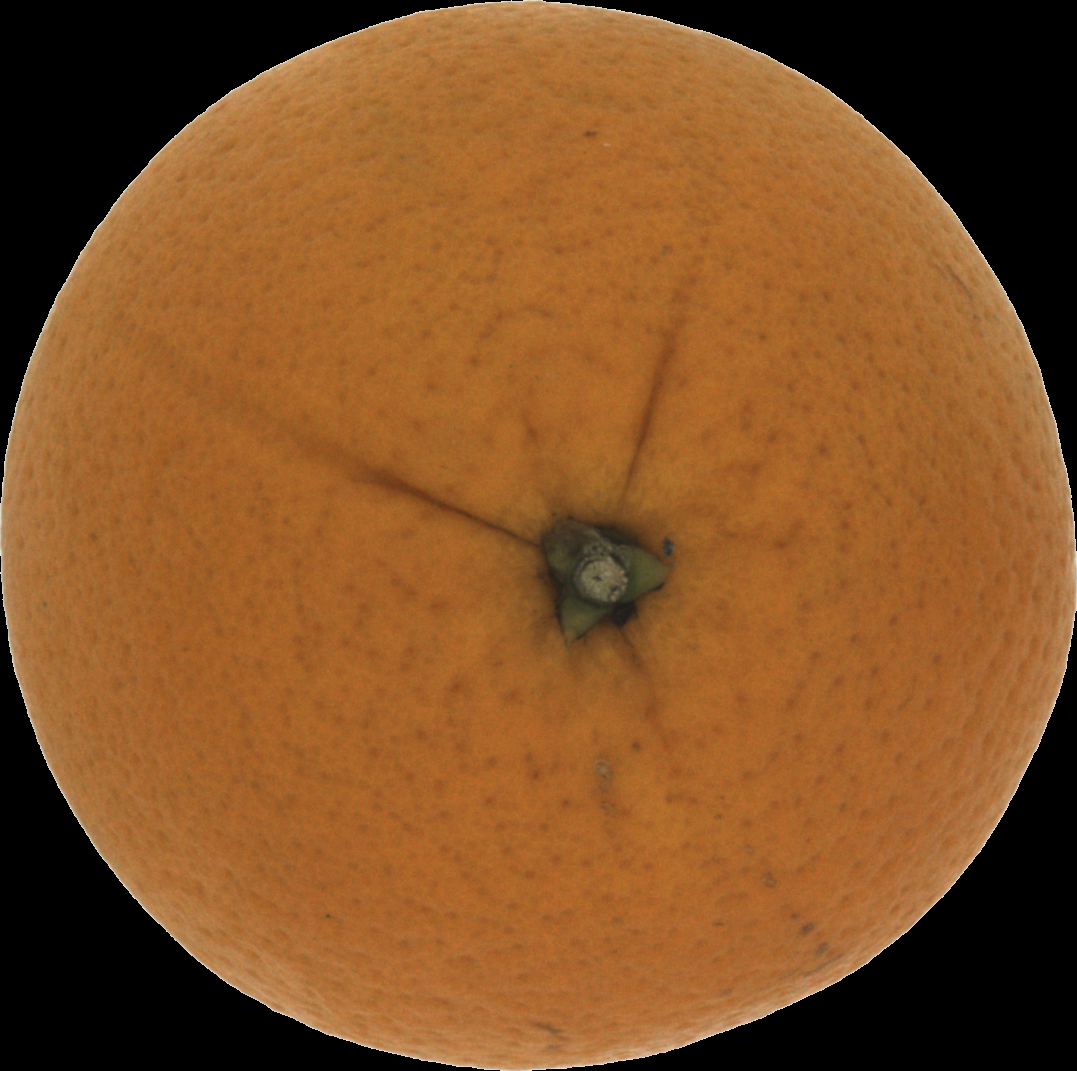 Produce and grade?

orange, good
